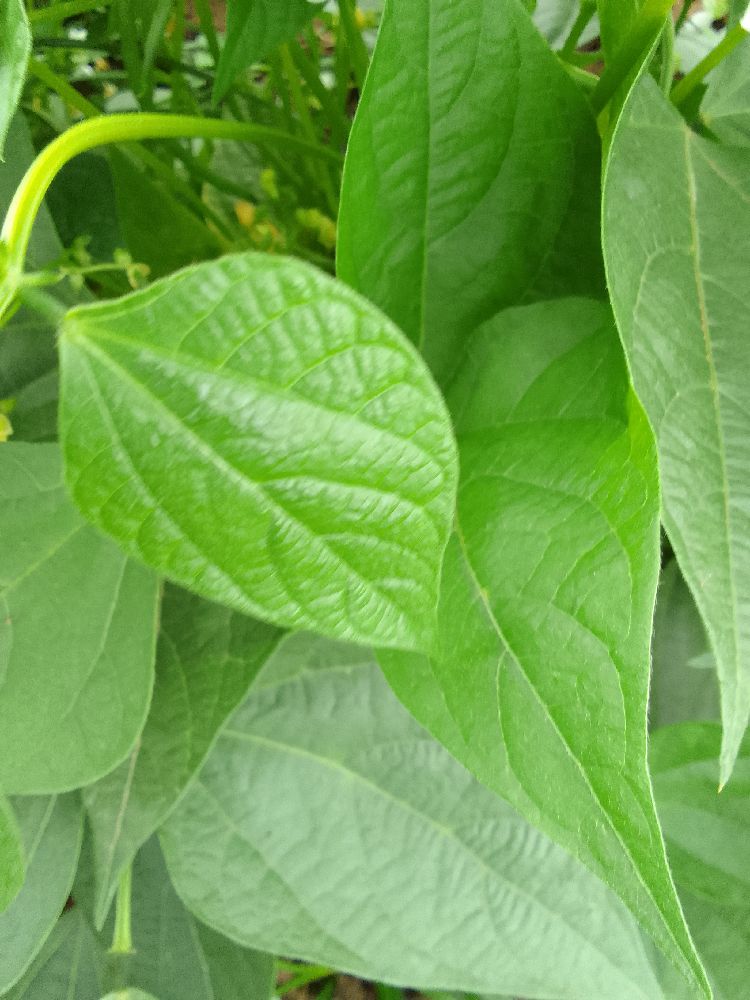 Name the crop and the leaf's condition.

common bean, healthy
